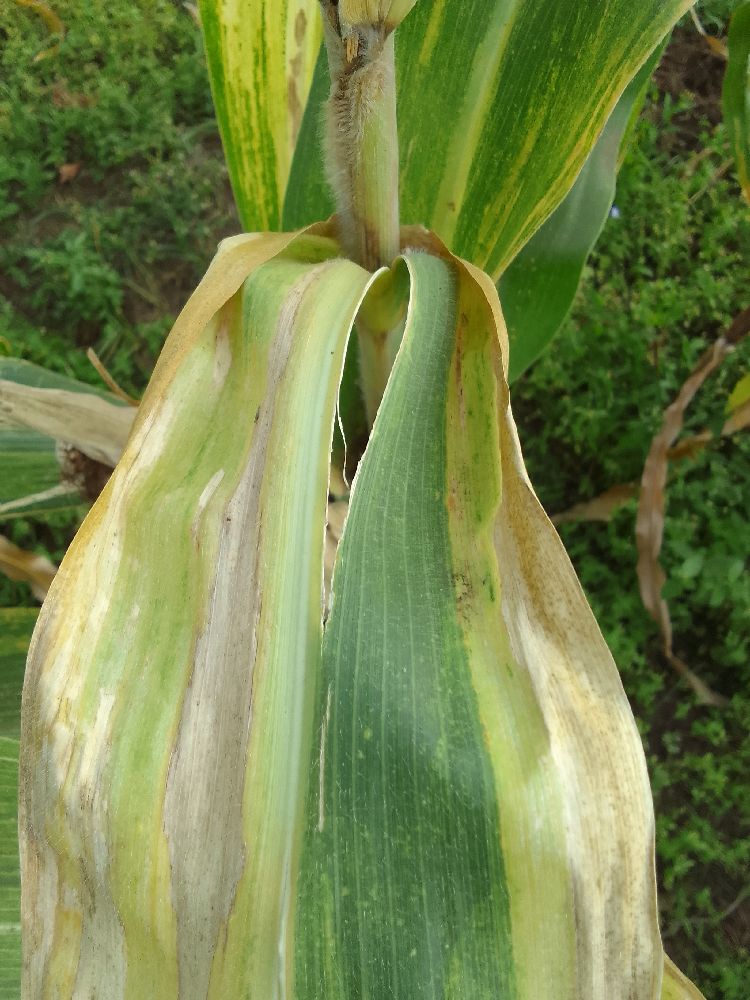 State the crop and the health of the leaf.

maize, maize lethal necrosis
